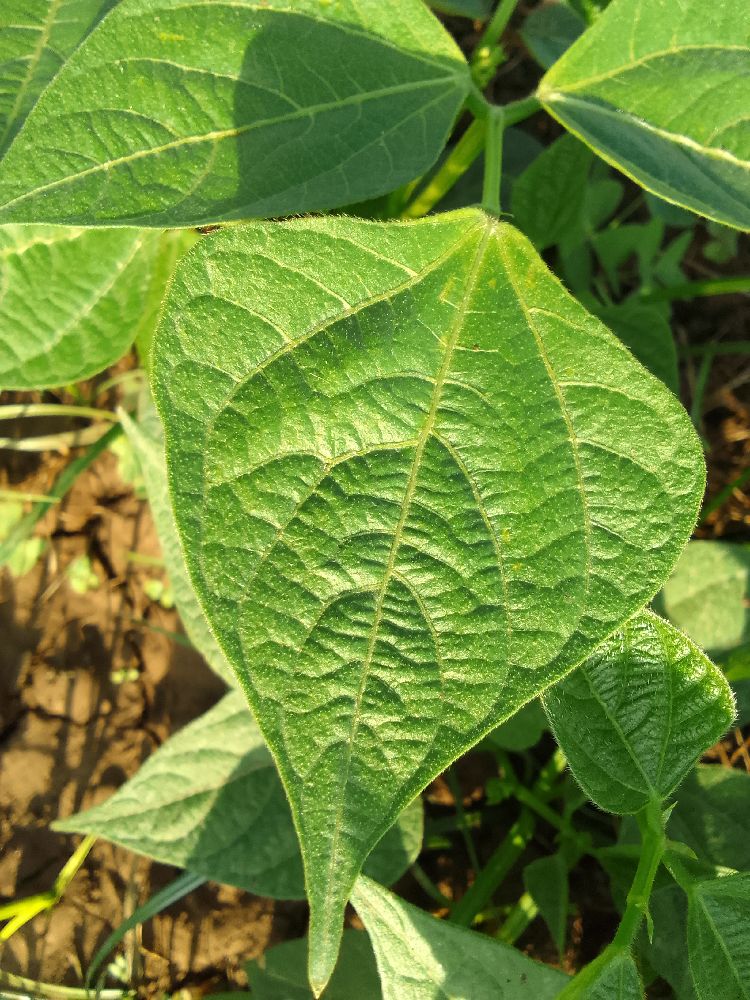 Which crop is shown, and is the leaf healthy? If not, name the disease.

common bean, healthy
